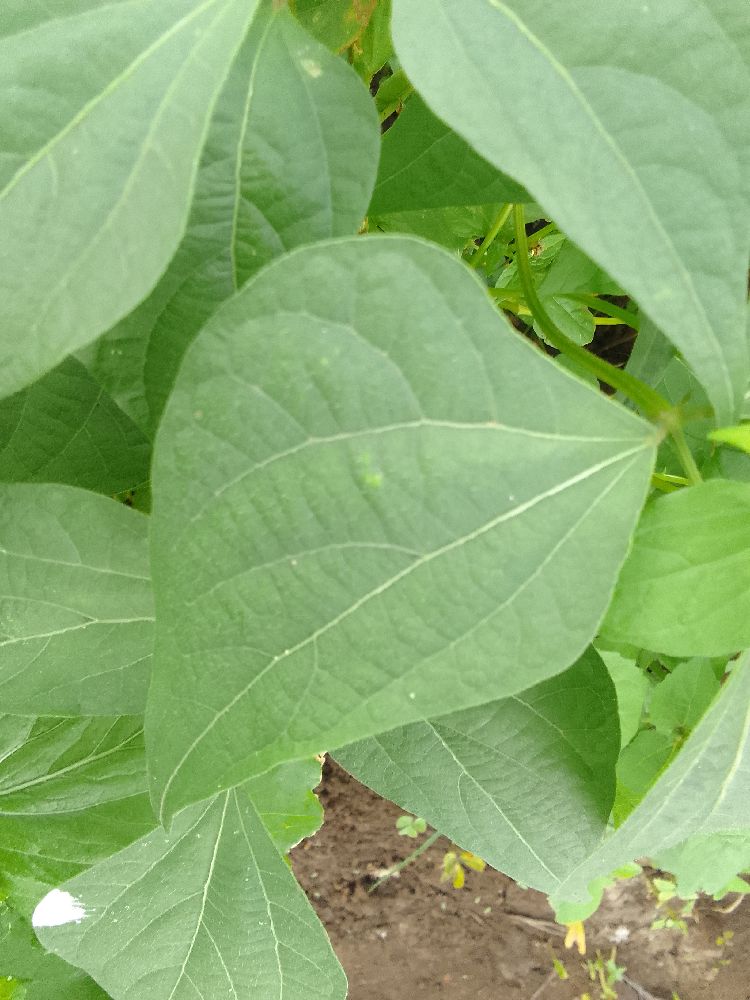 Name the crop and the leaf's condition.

common bean, healthy
